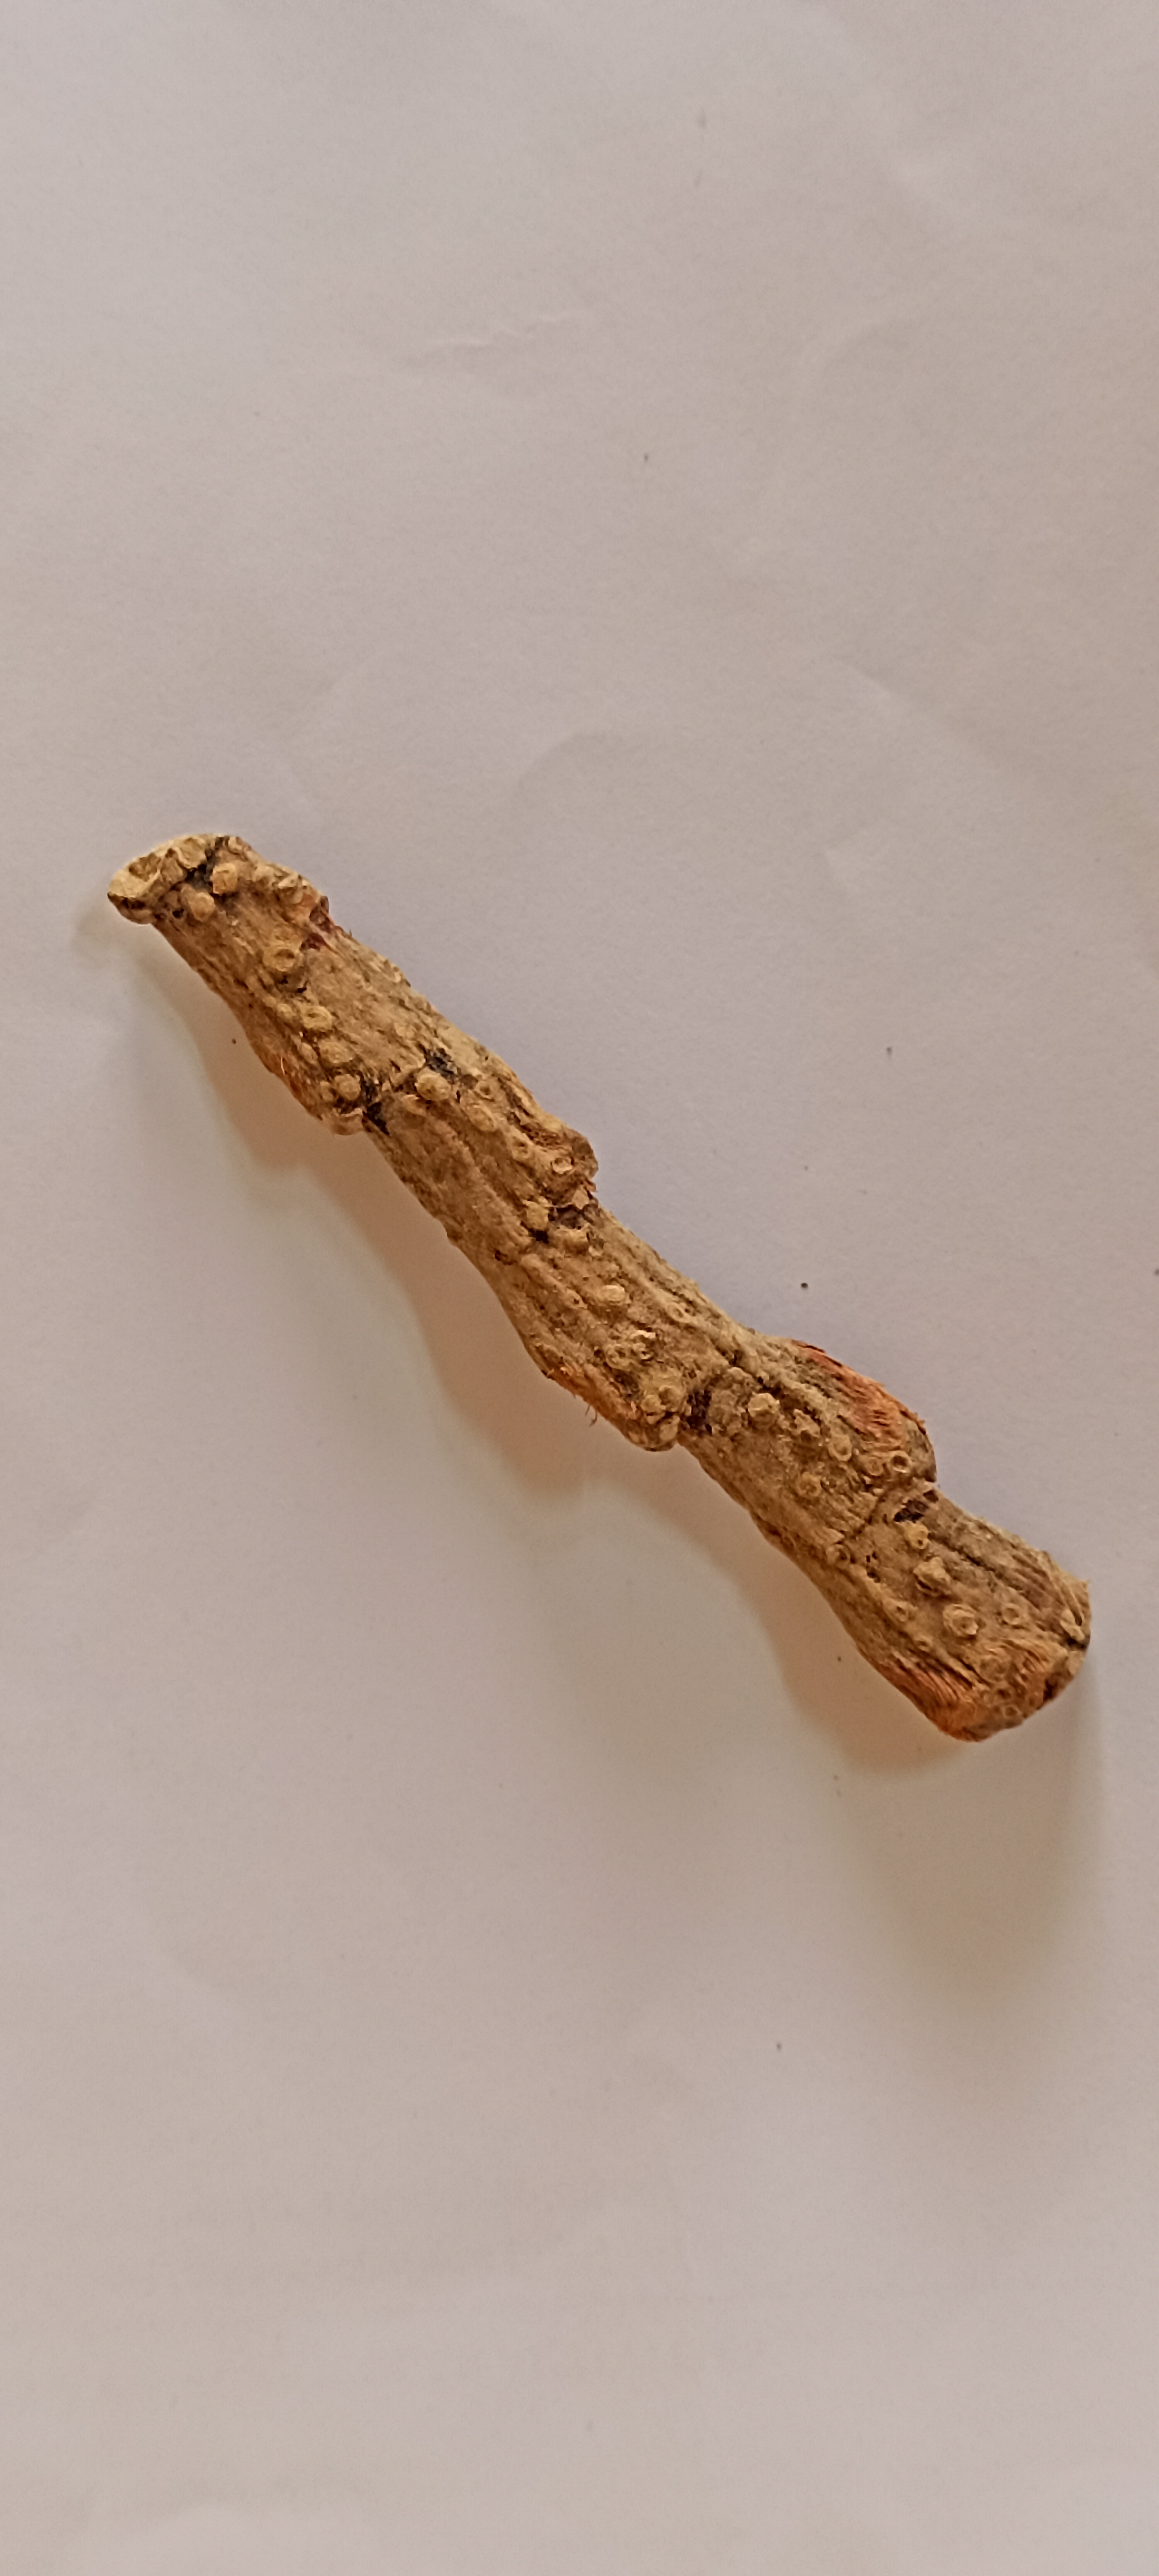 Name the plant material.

vekhand
